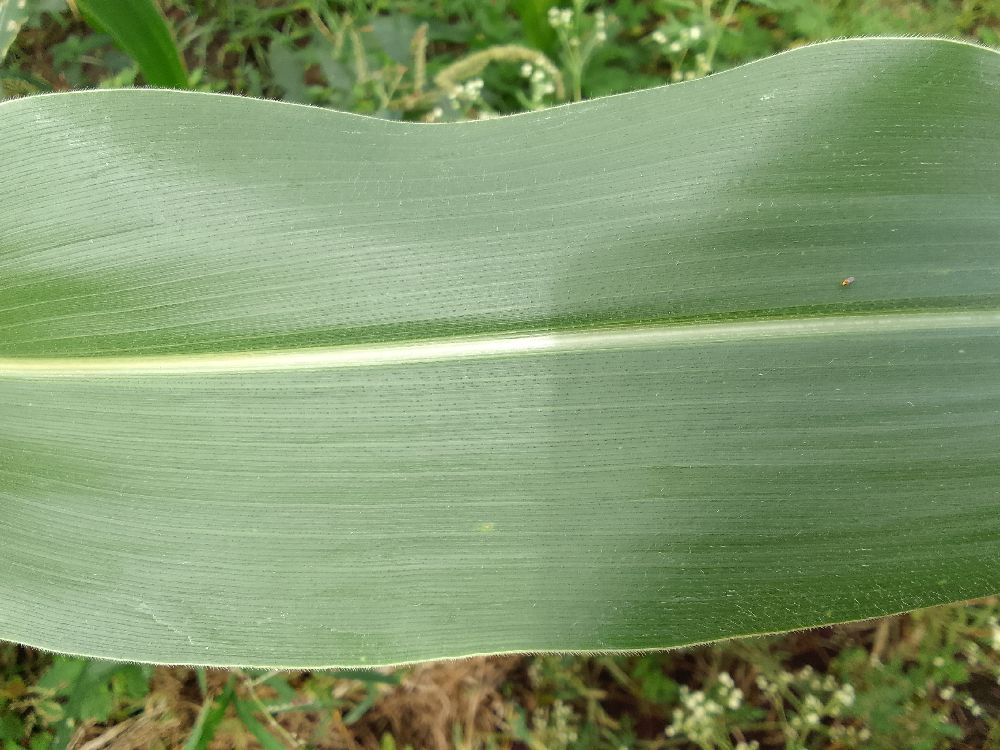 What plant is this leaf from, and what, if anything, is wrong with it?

maize, healthy
